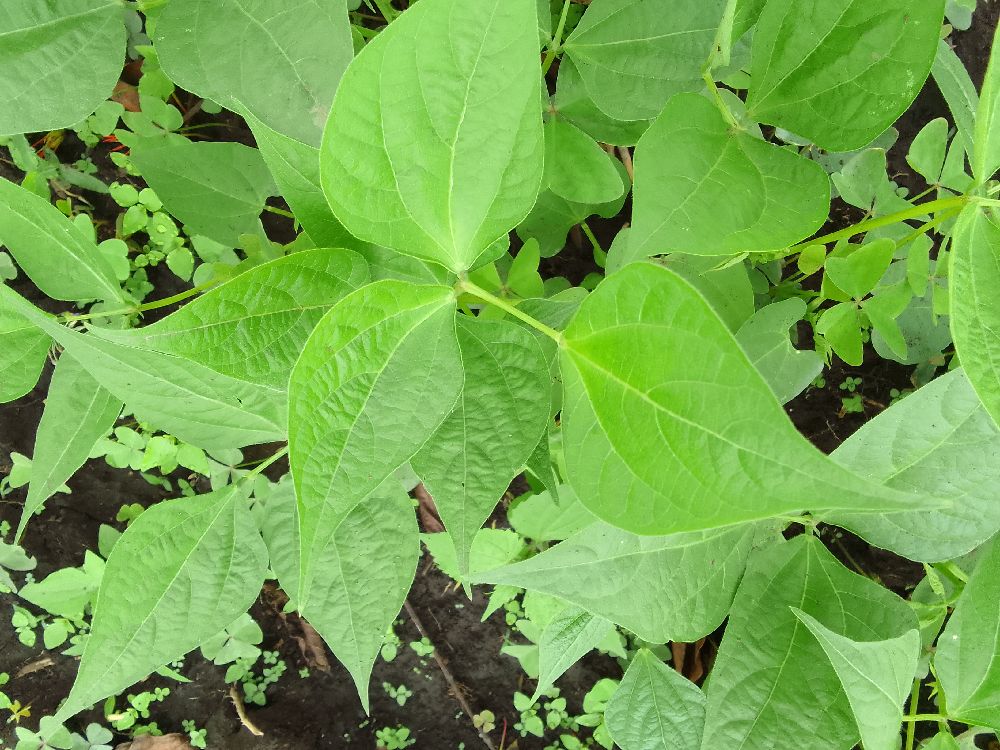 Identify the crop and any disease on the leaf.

common bean, healthy
